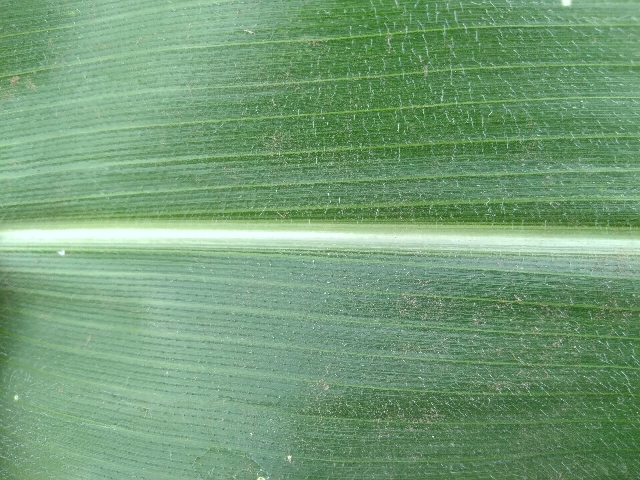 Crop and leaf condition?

maize, healthy
